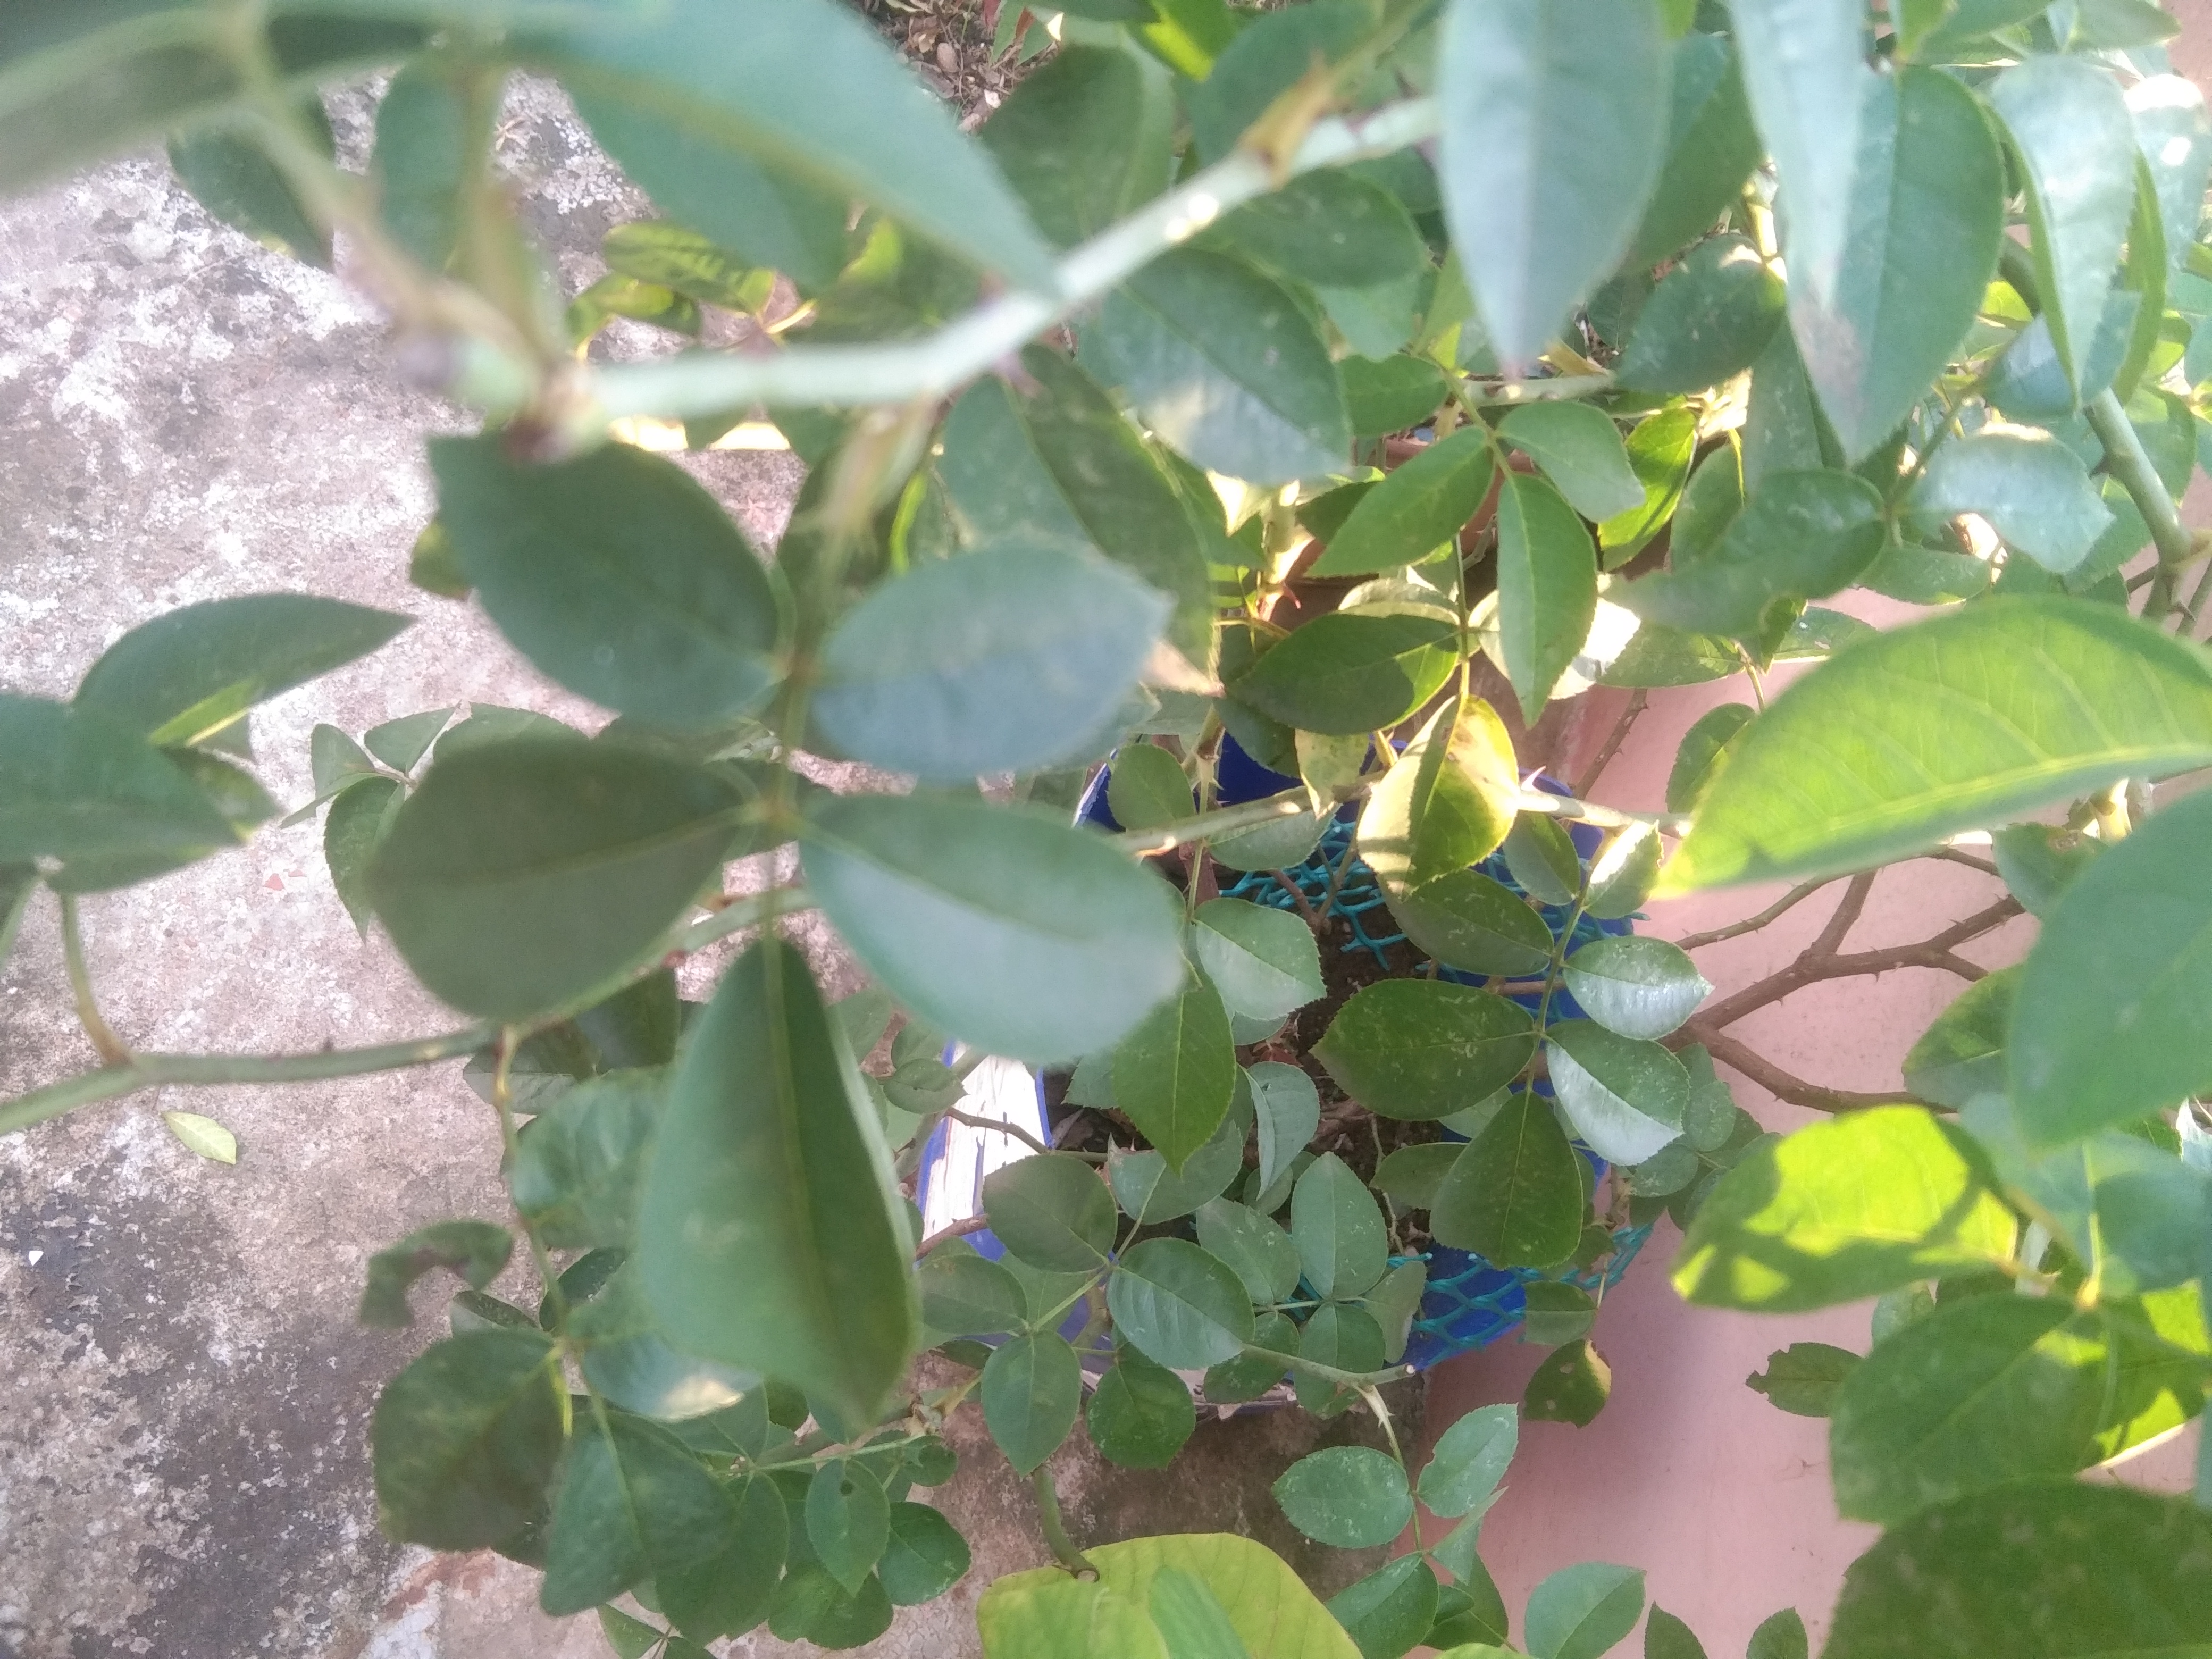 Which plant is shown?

rose
